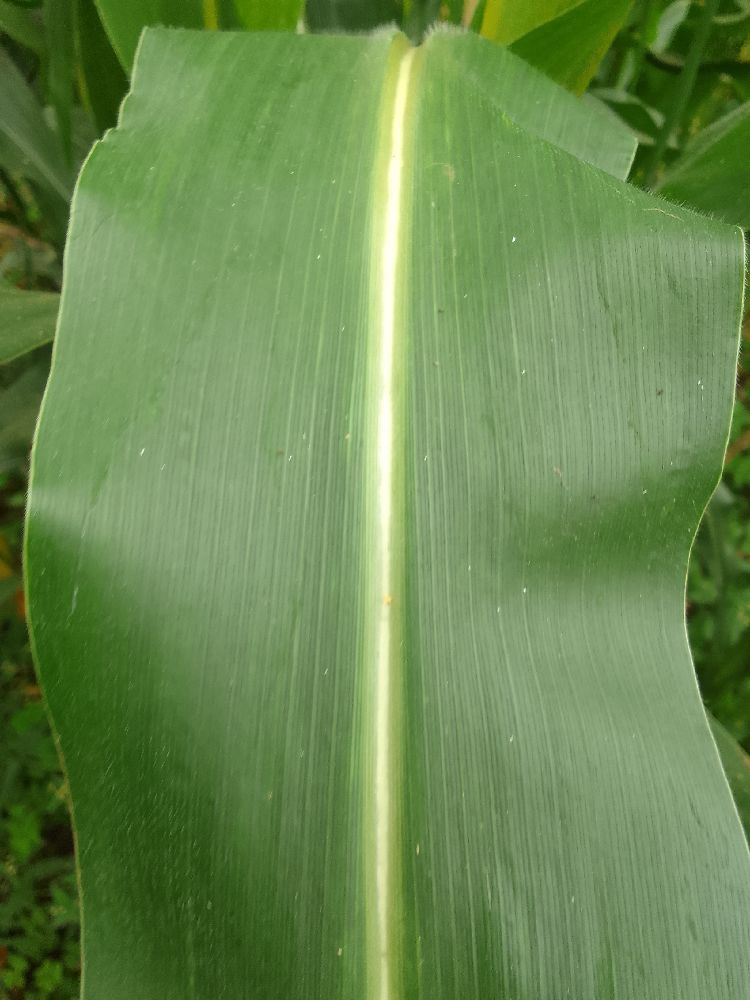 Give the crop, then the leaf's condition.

maize, healthy
